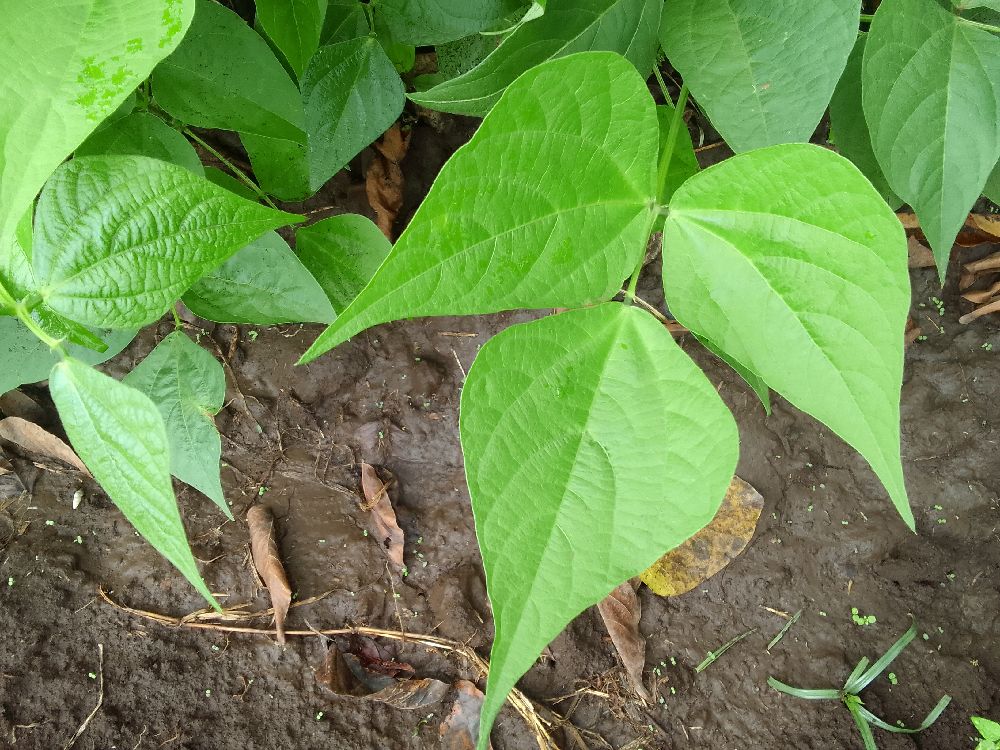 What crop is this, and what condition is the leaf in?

common bean, healthy
